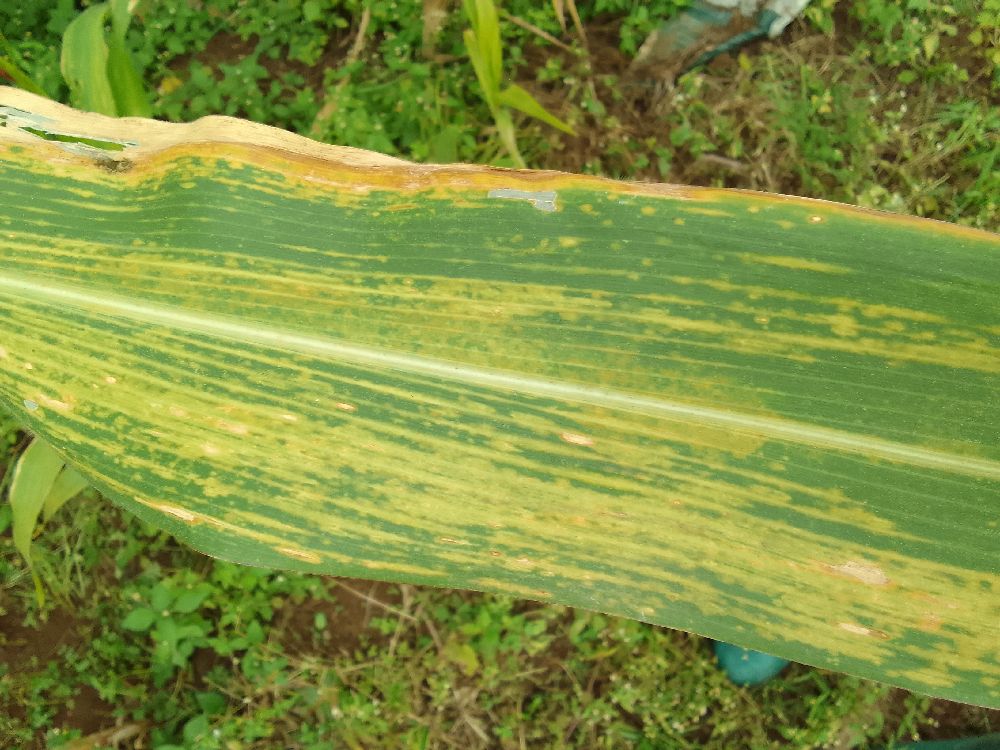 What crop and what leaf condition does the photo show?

maize, maize lethal necrosis
